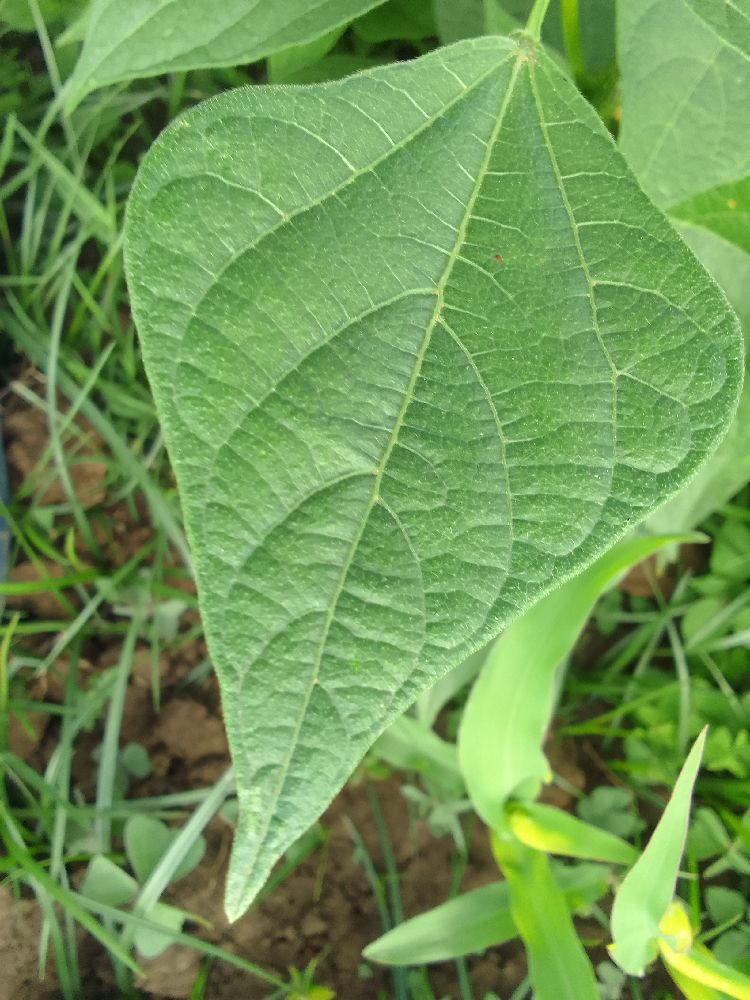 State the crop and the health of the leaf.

common bean, healthy
